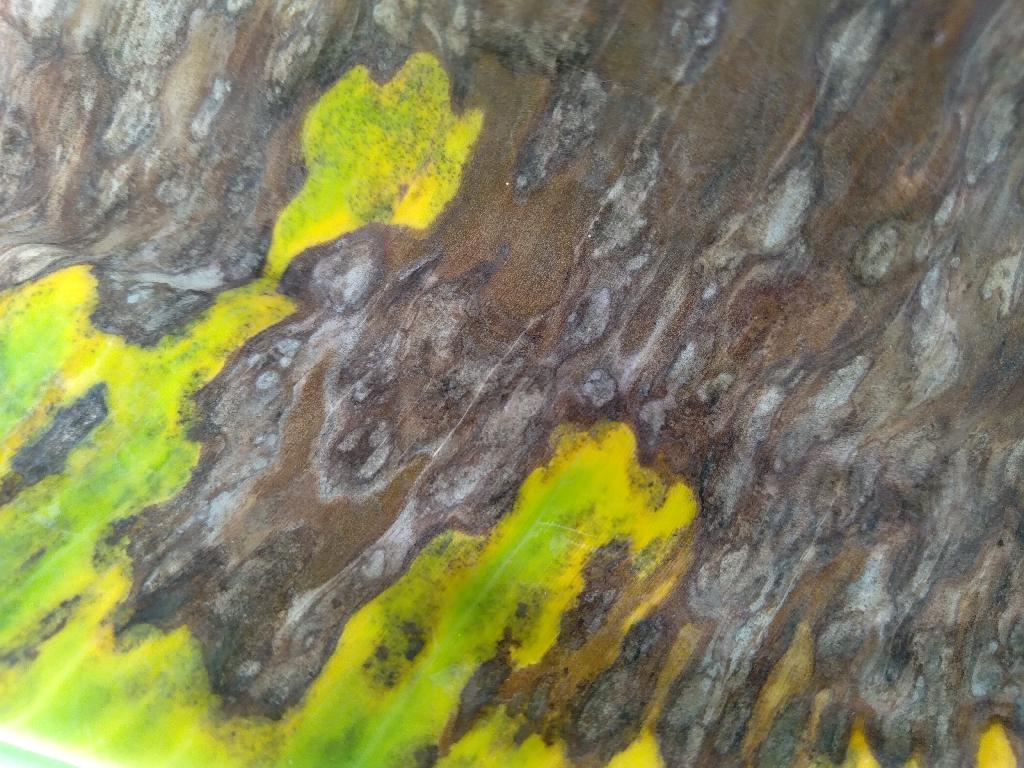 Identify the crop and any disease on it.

banana, black sigatoka
